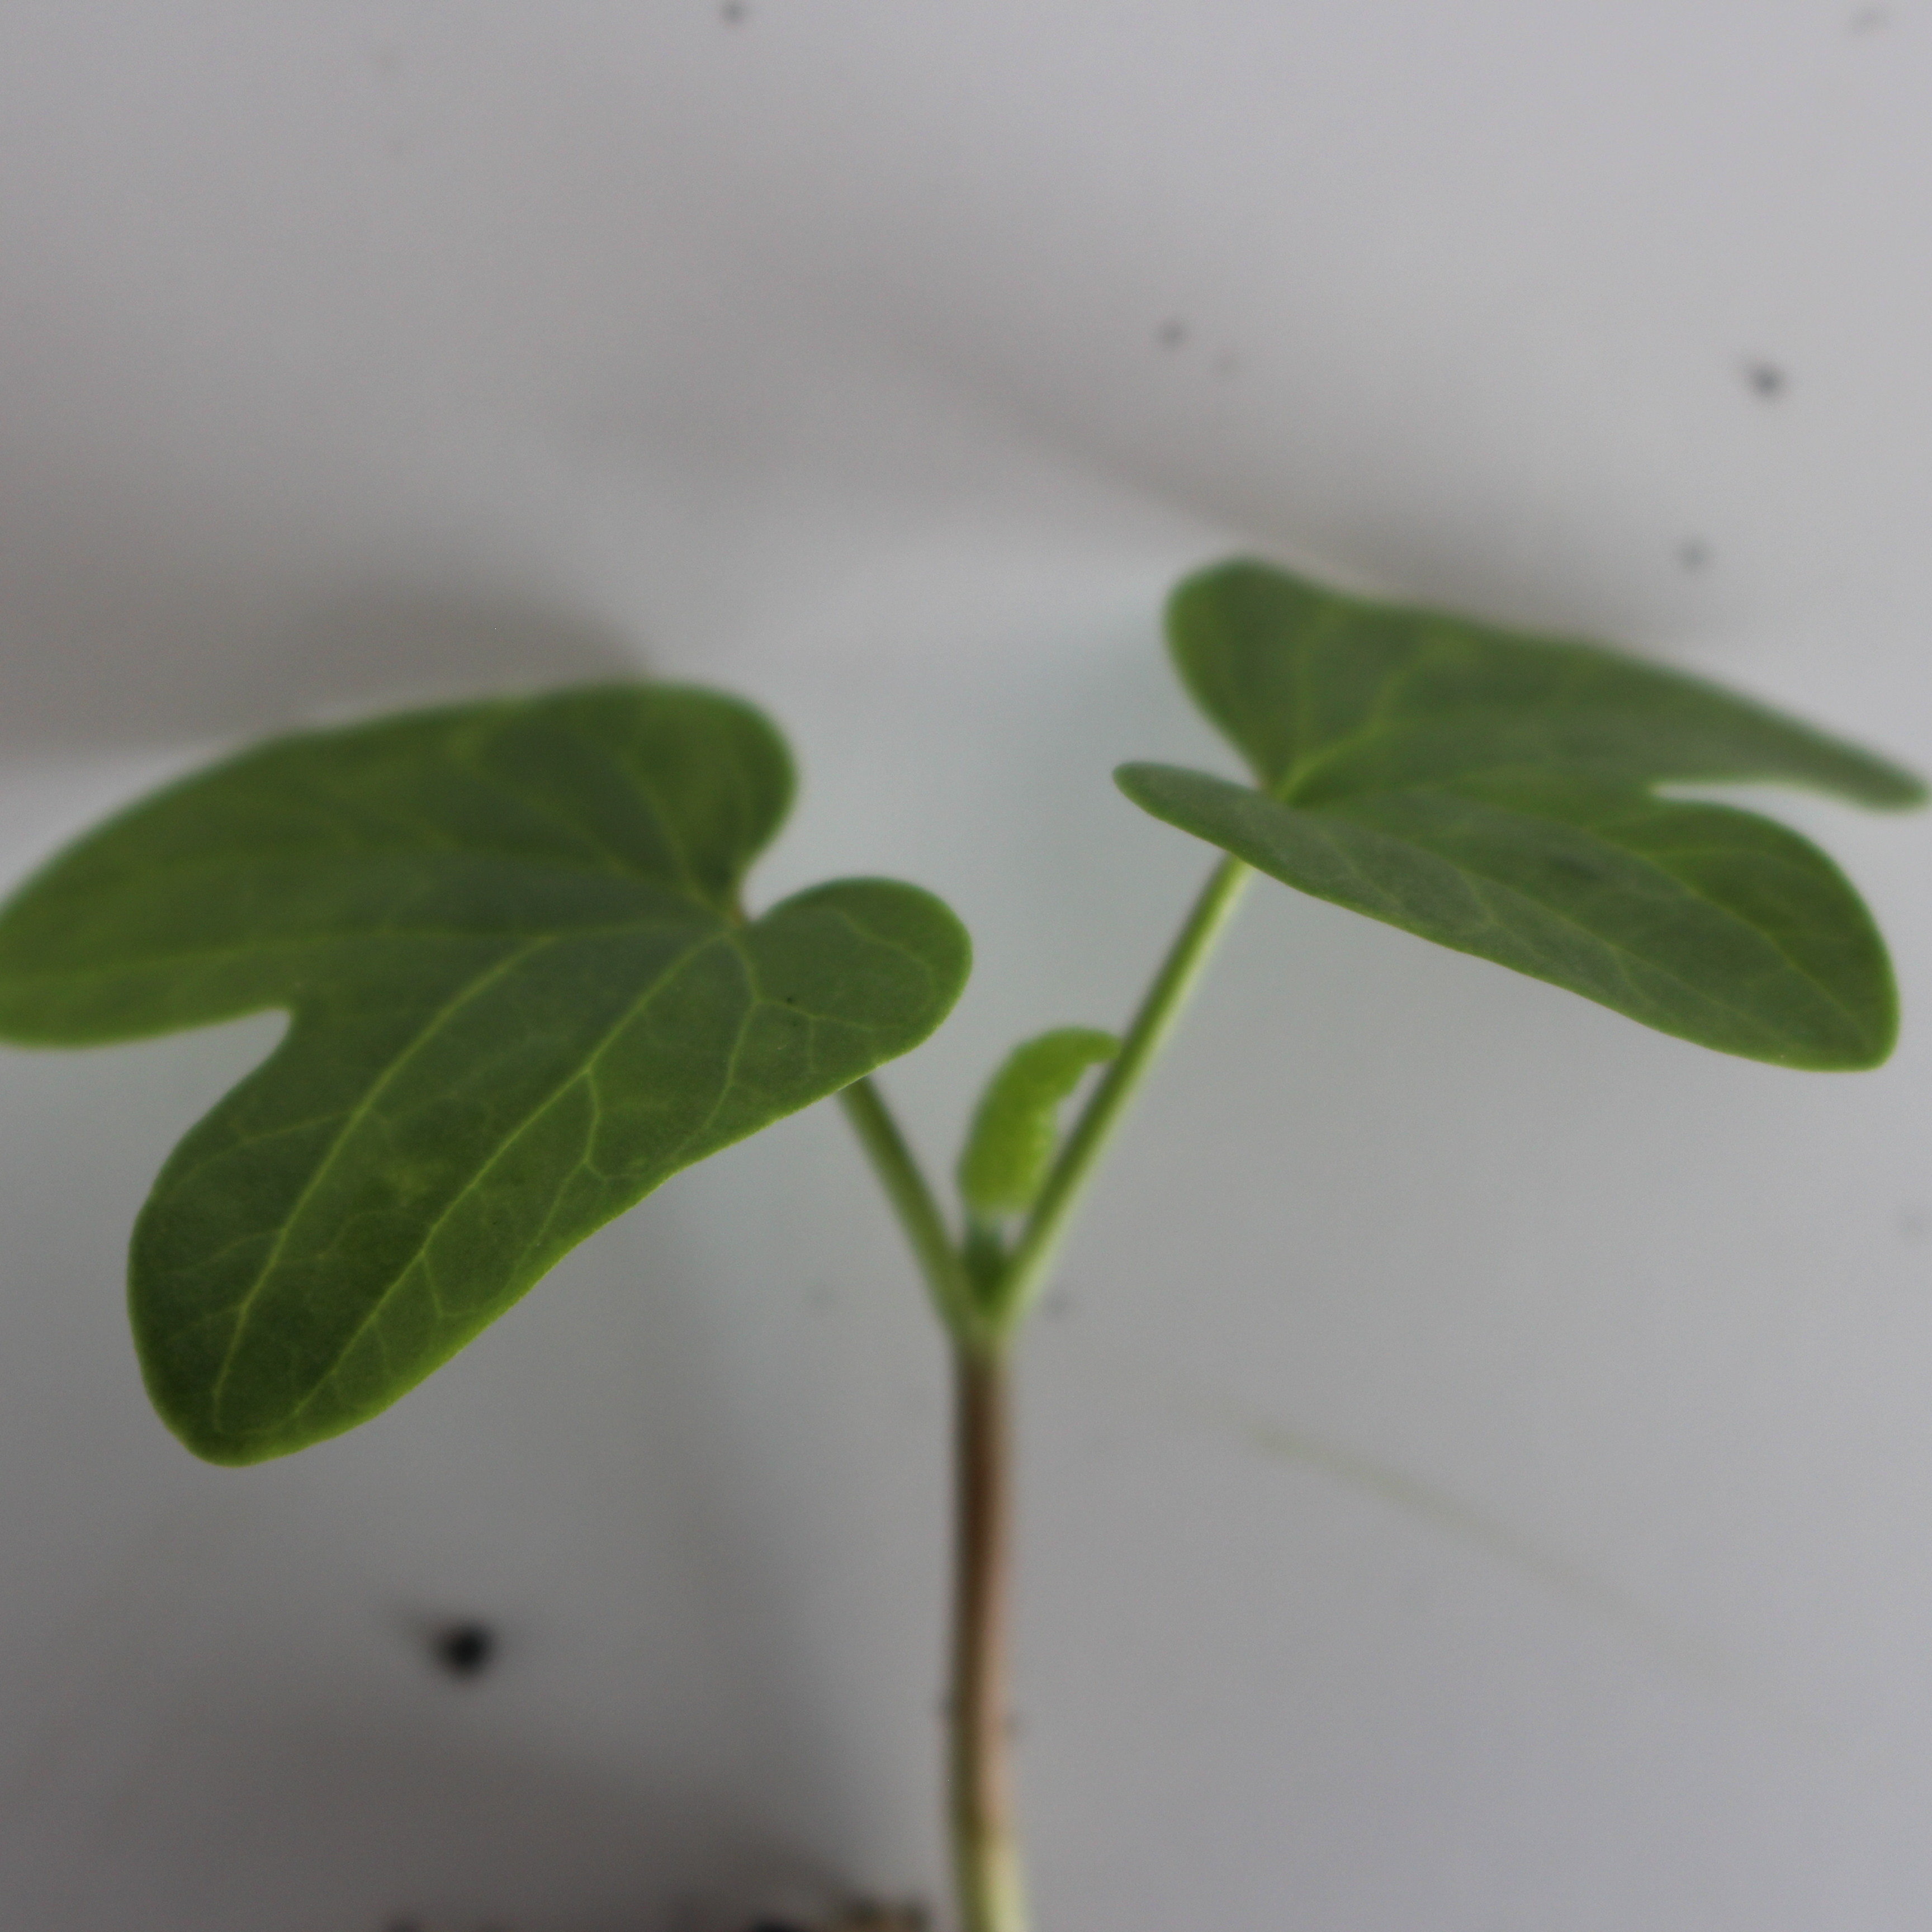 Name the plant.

Convolvulus arvensis
